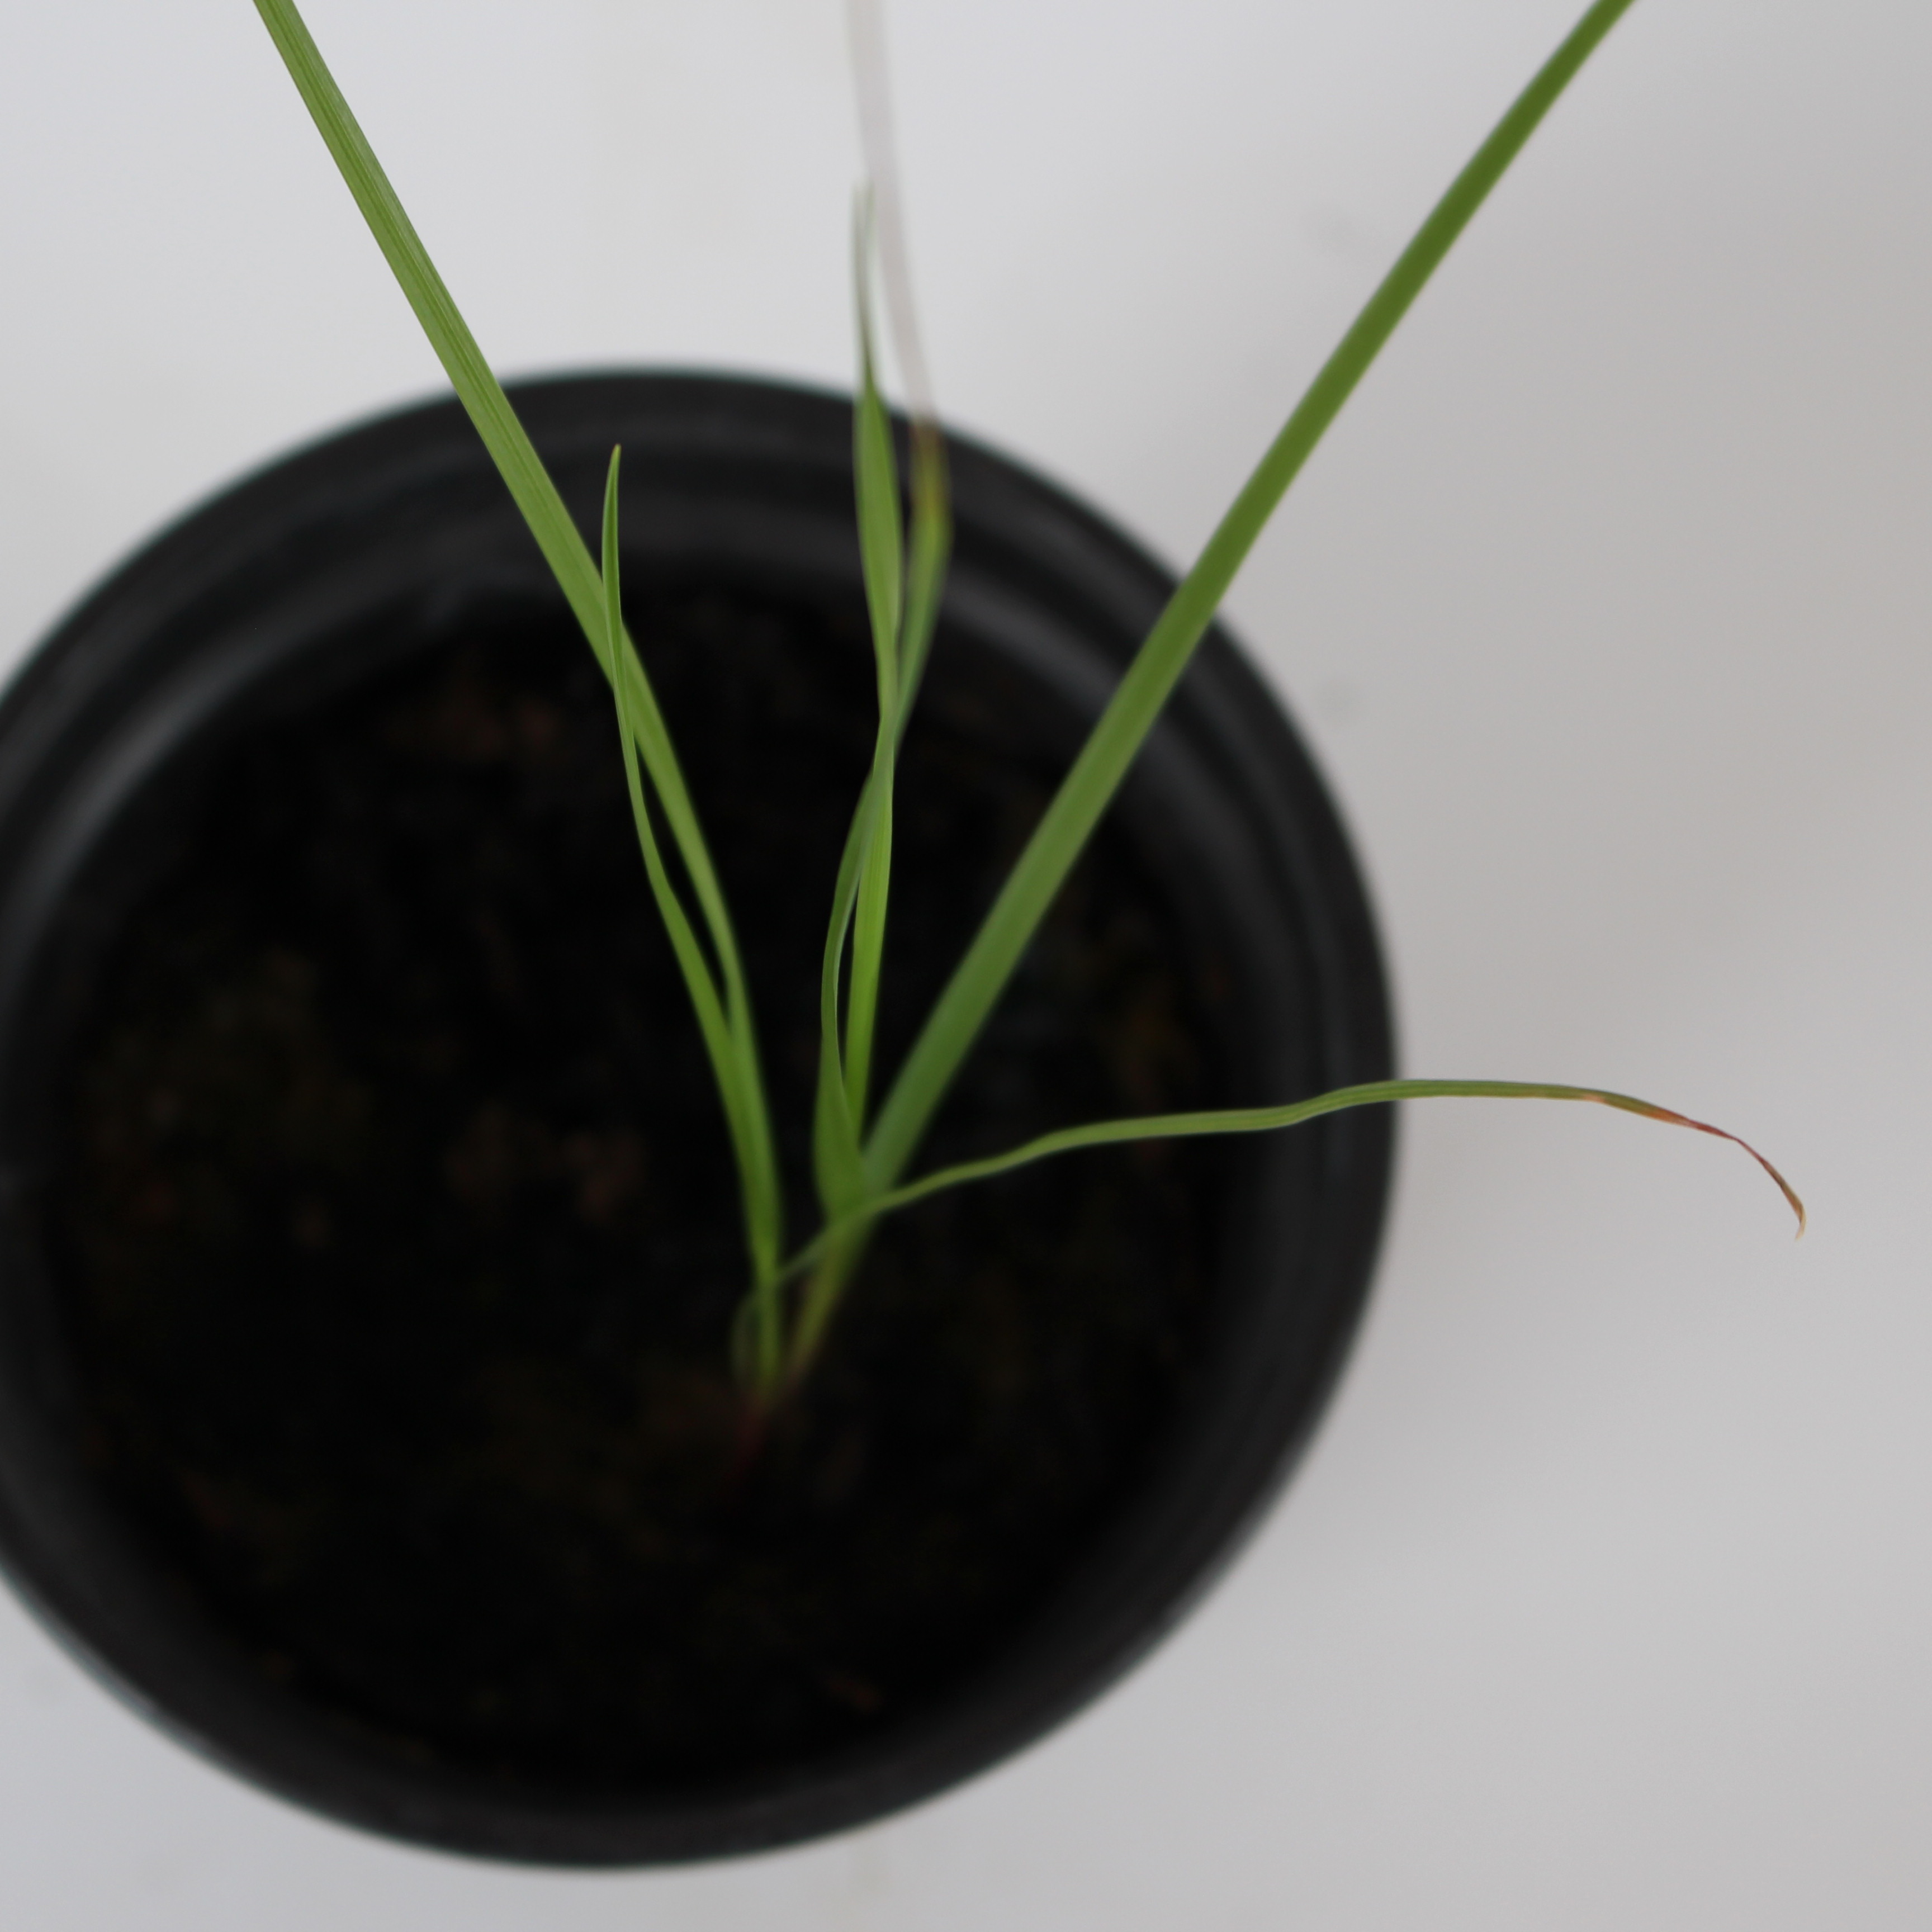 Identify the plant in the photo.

Lolium multiflorum
